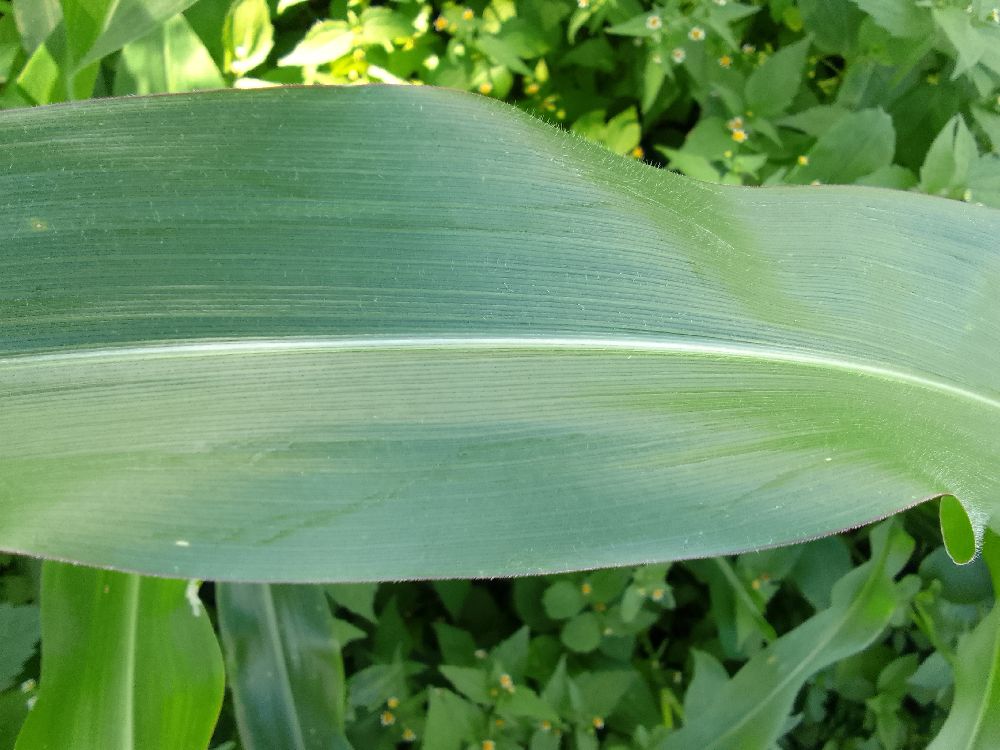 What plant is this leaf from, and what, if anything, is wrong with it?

maize, healthy
